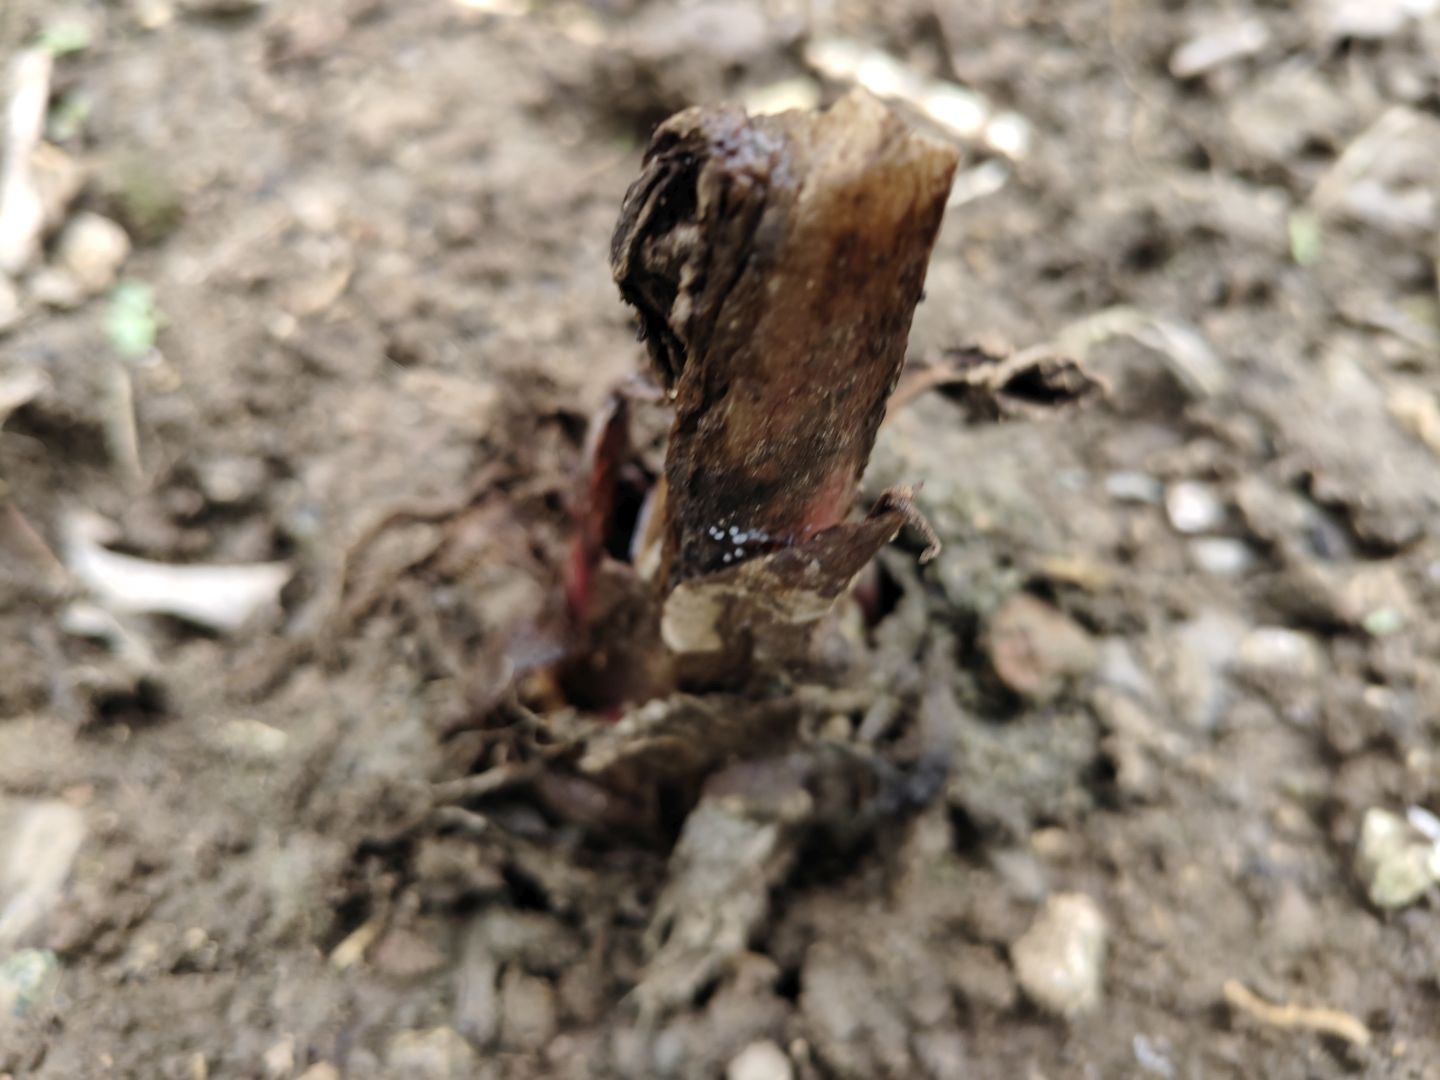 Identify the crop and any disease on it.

taro, root rot
